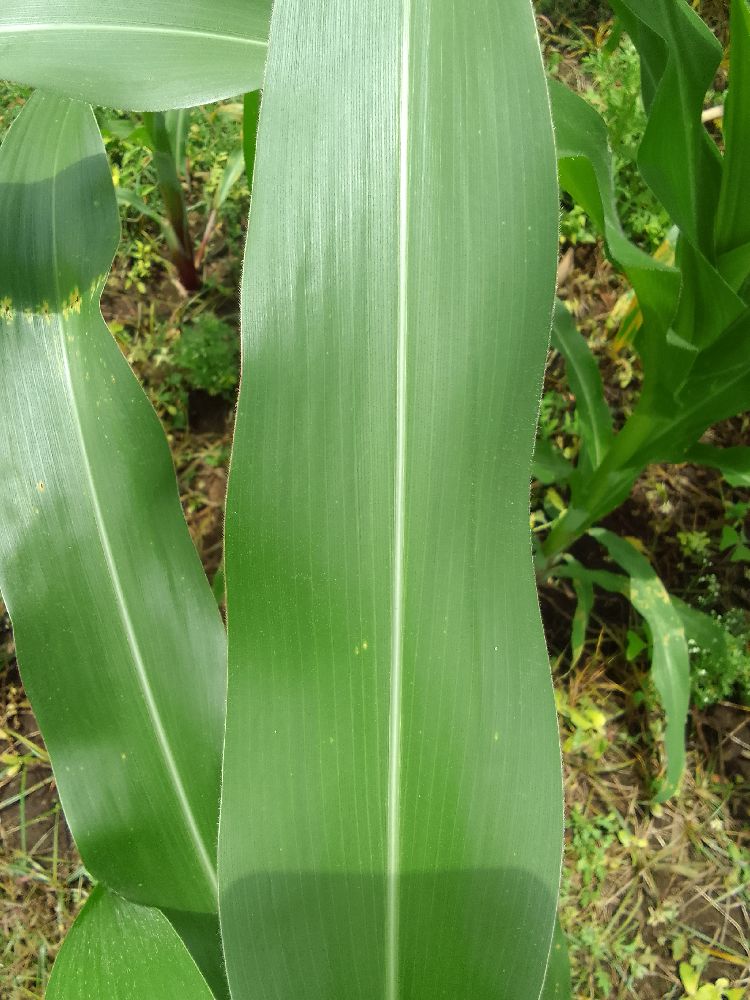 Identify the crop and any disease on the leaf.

maize, healthy
